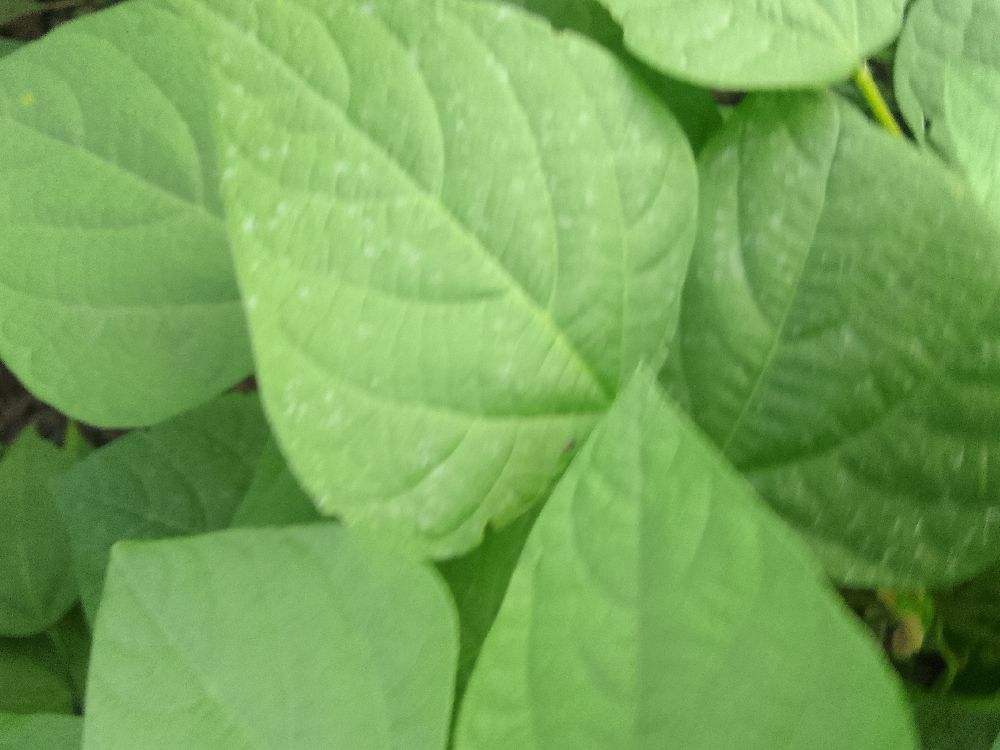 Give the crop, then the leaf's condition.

common bean, healthy
